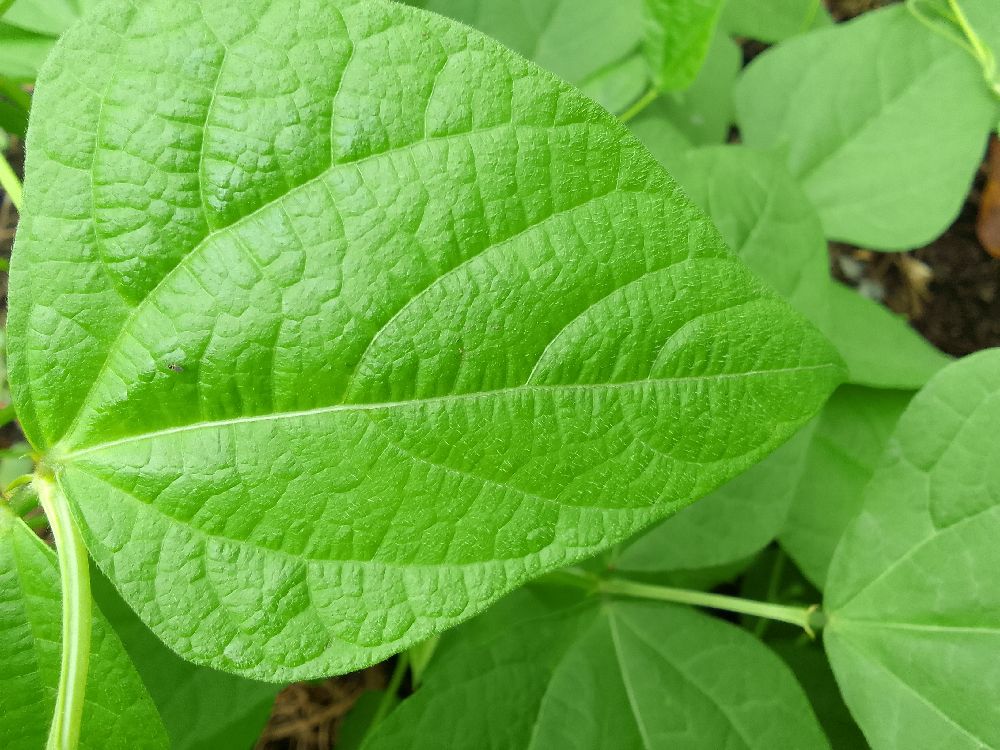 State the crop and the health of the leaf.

common bean, healthy
